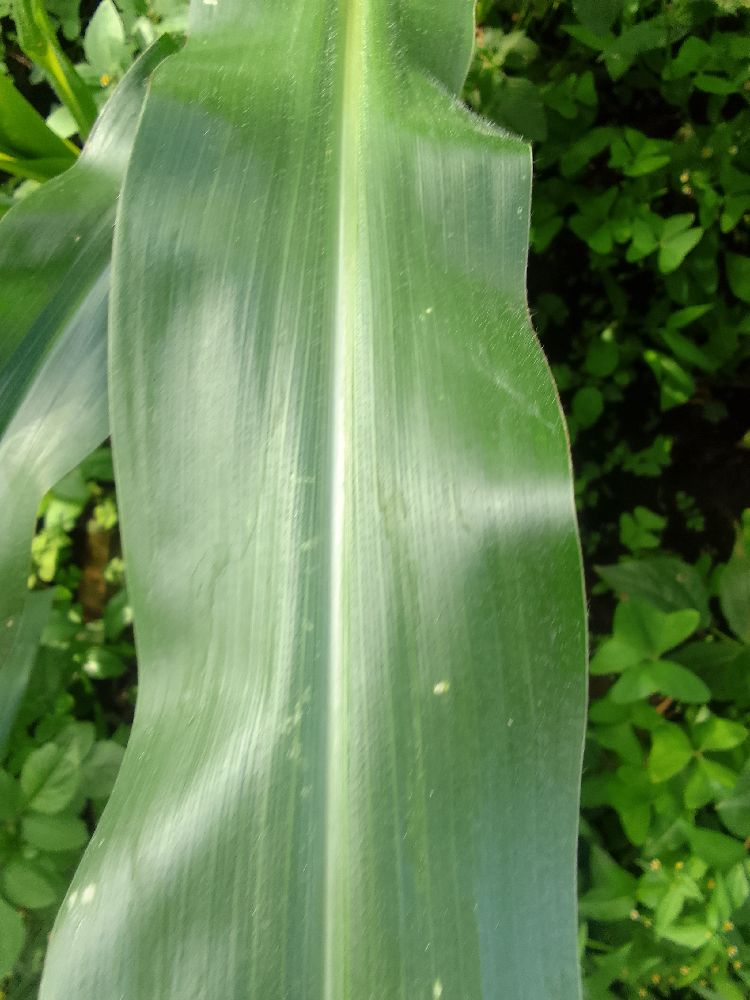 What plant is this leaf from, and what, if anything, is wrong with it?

maize, healthy
